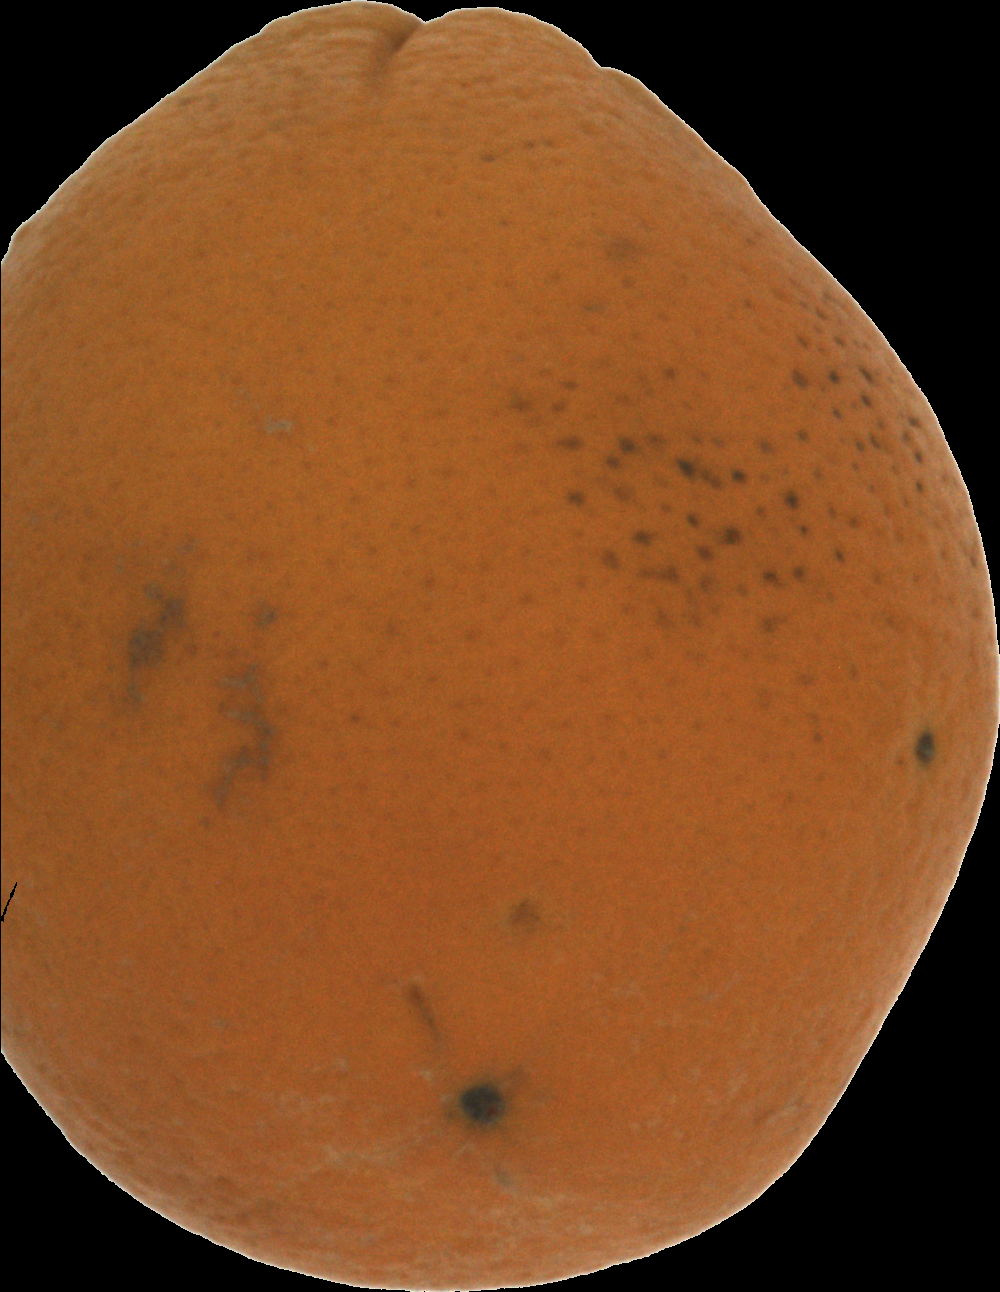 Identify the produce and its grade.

orange, bad
